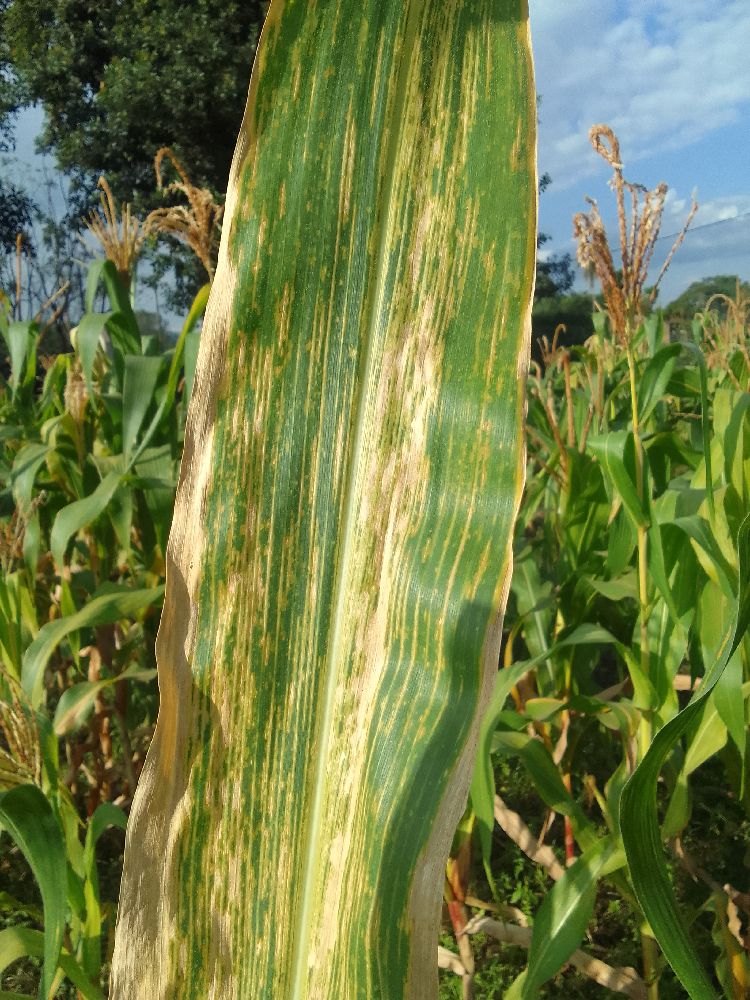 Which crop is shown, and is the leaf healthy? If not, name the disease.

maize, maize lethal necrosis
